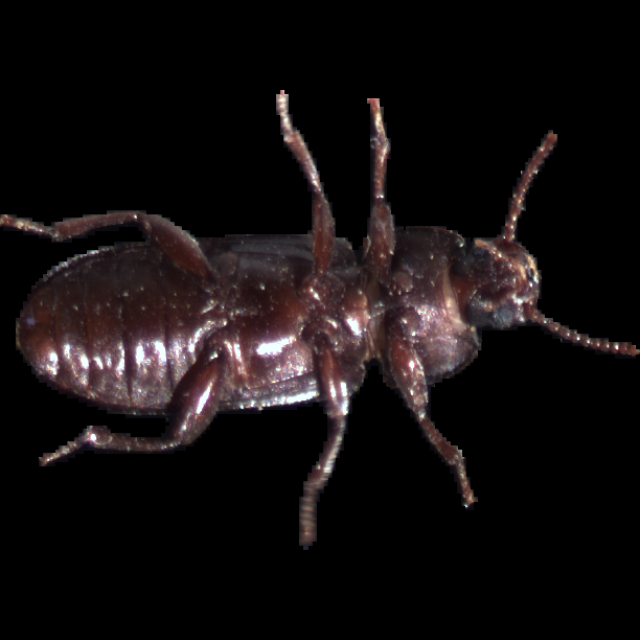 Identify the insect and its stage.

mealworm beetle
